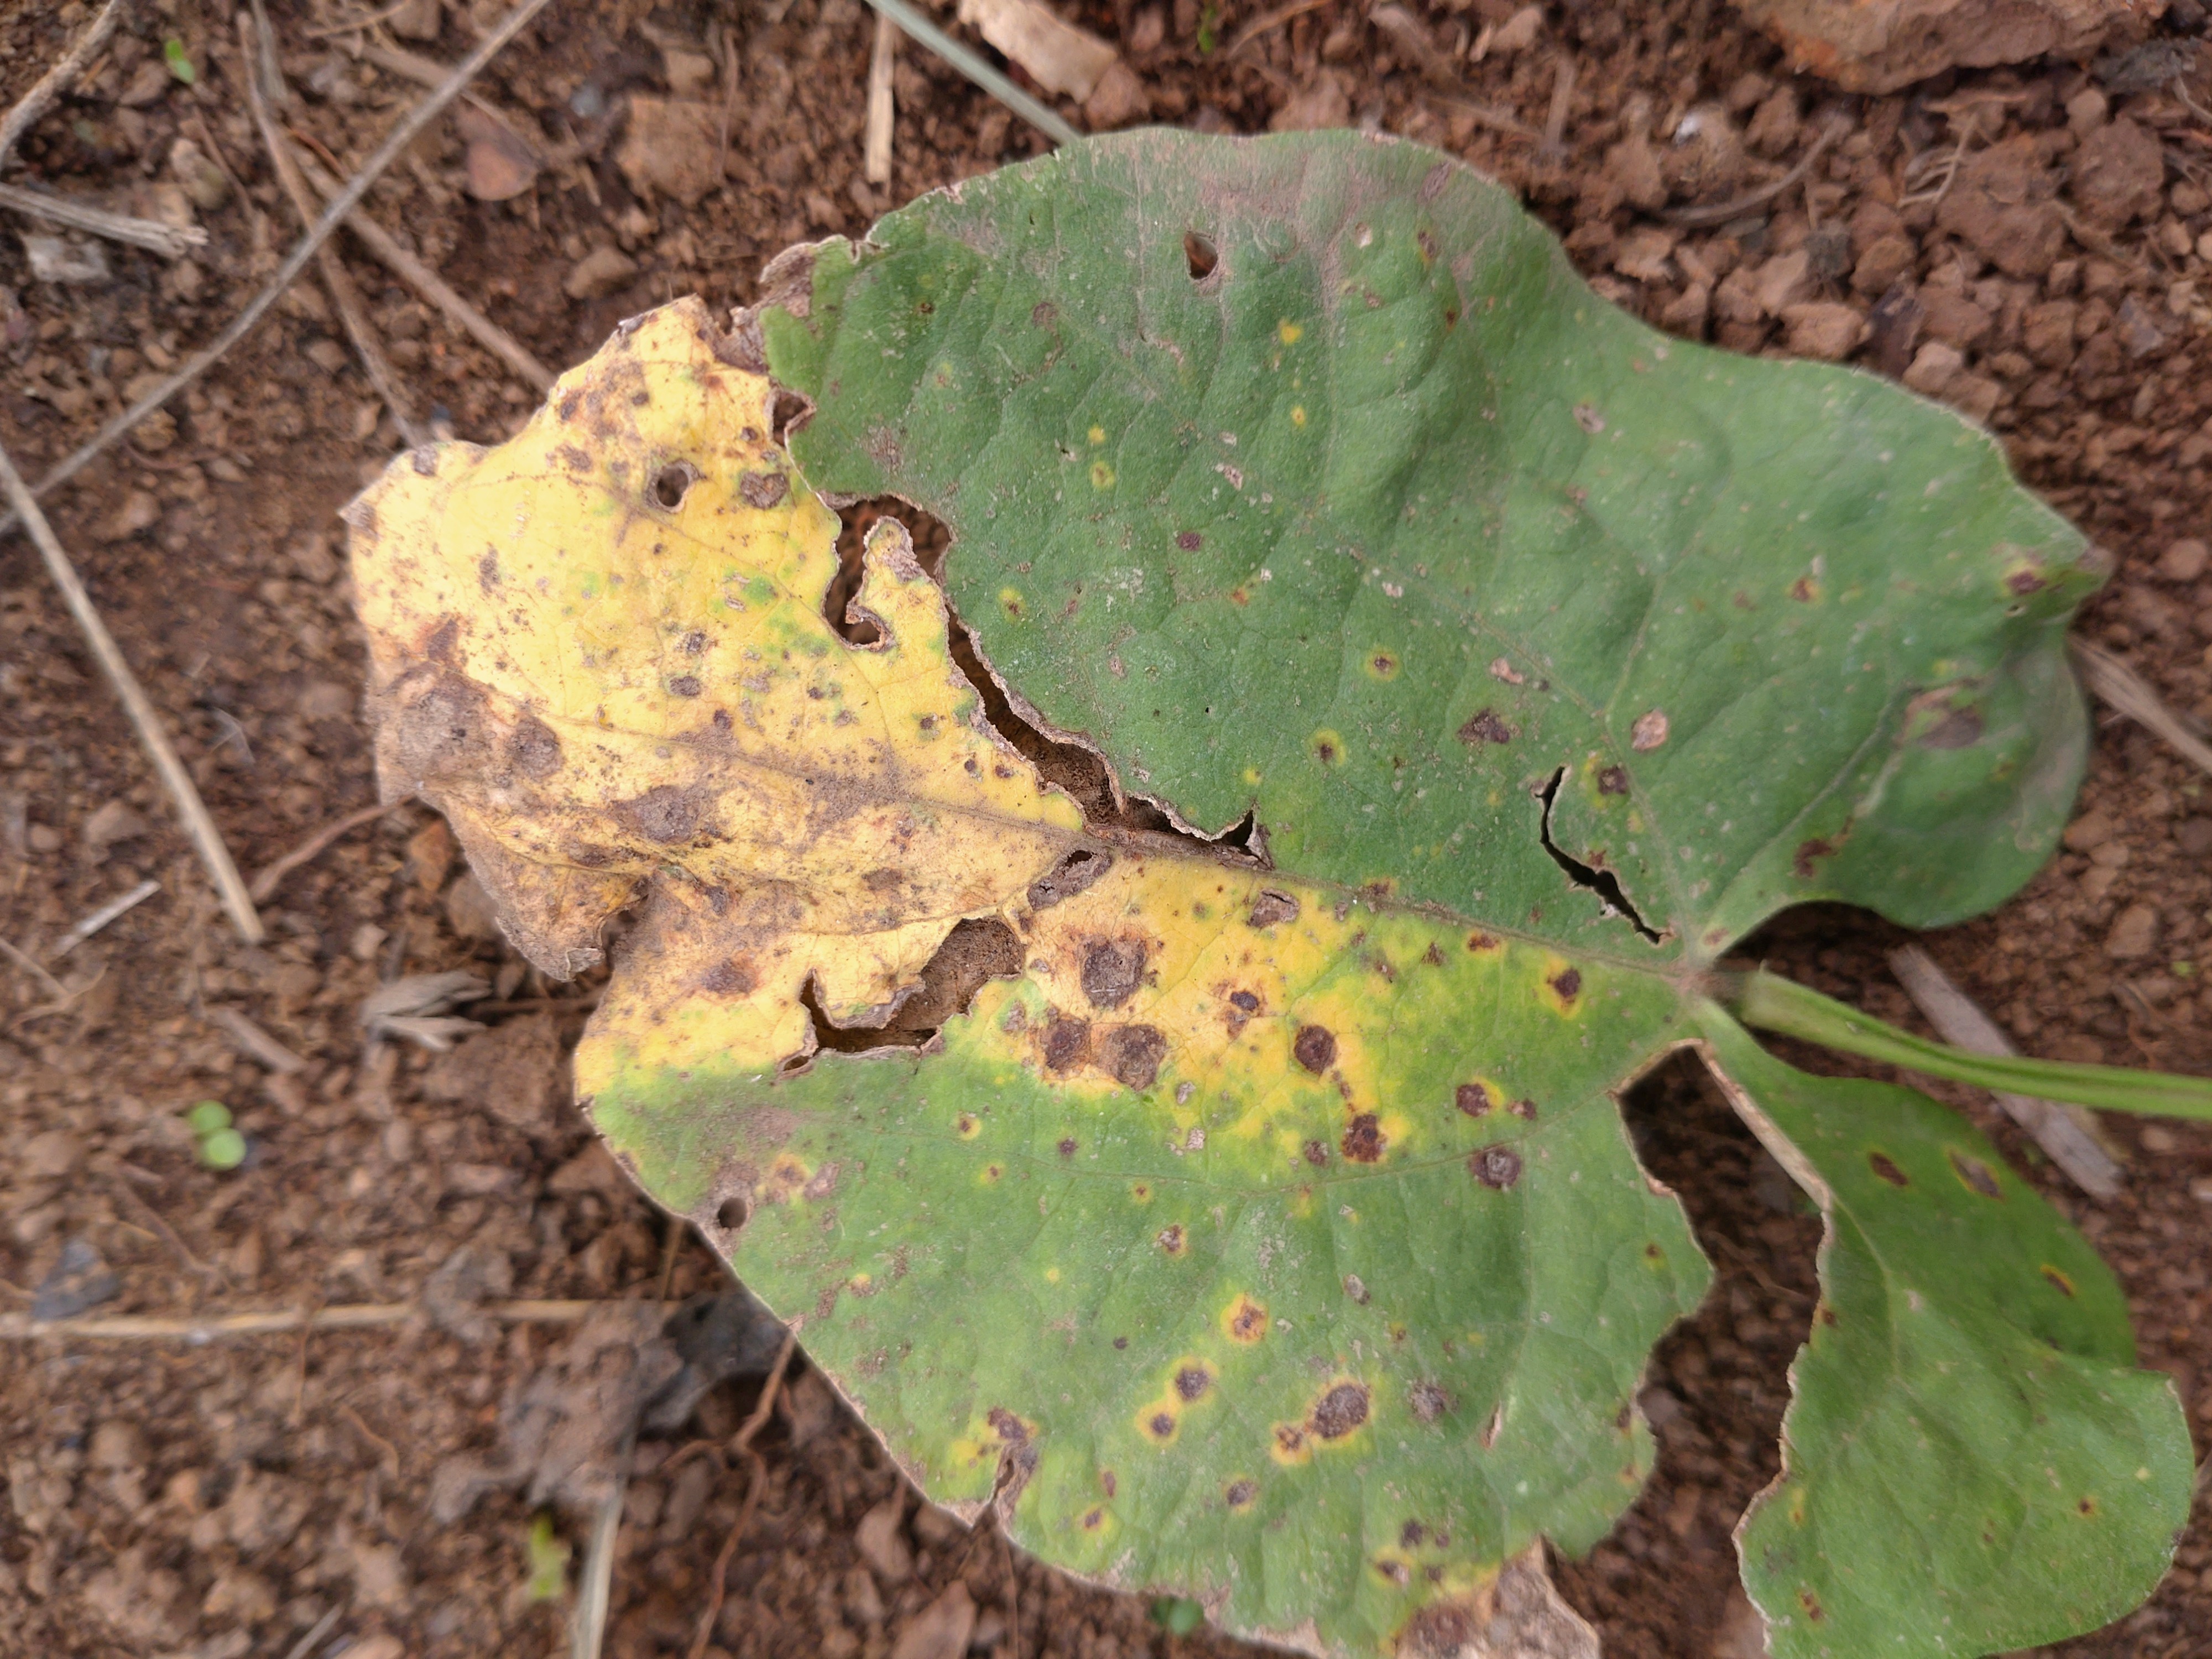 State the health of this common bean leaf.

rust
